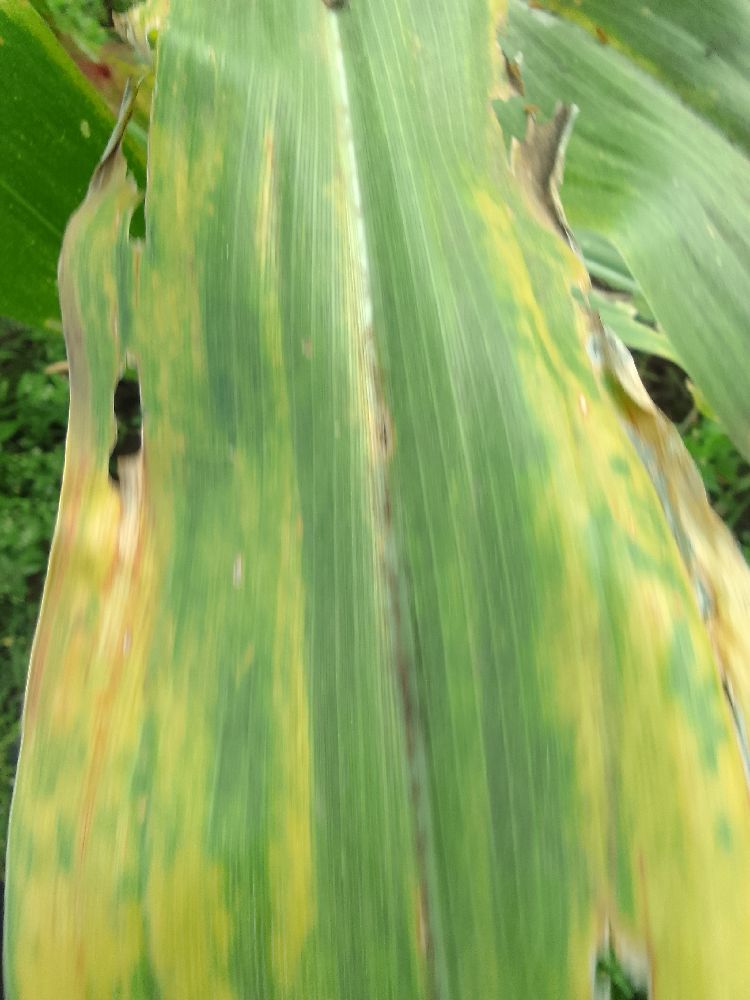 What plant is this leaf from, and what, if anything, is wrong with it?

maize, maize lethal necrosis
